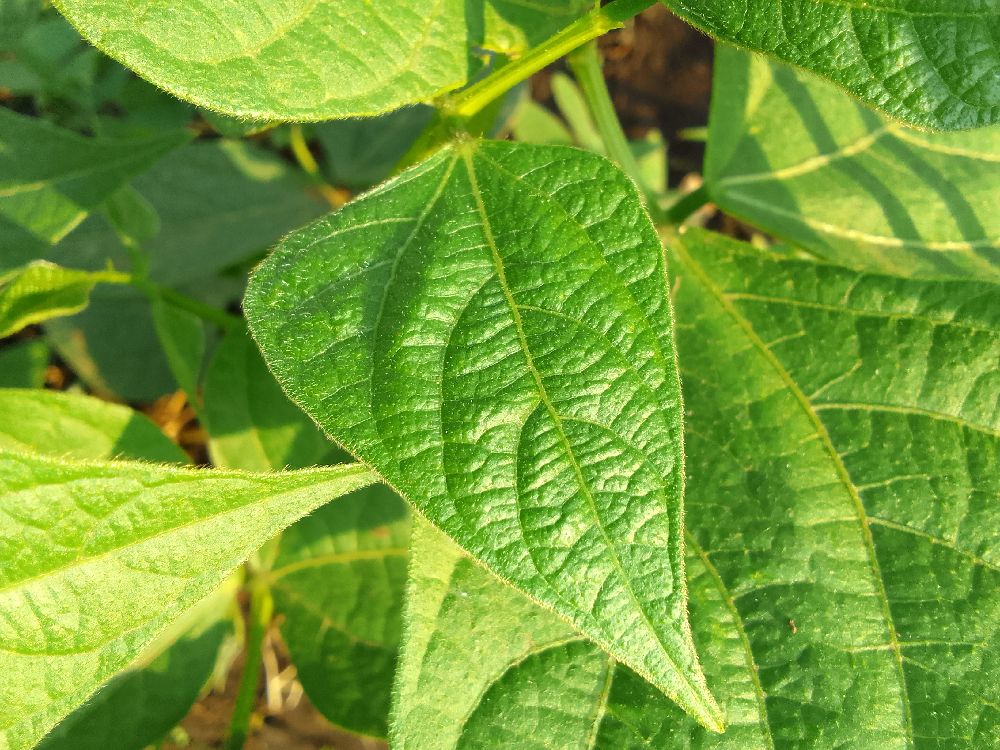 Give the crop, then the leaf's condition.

common bean, healthy
